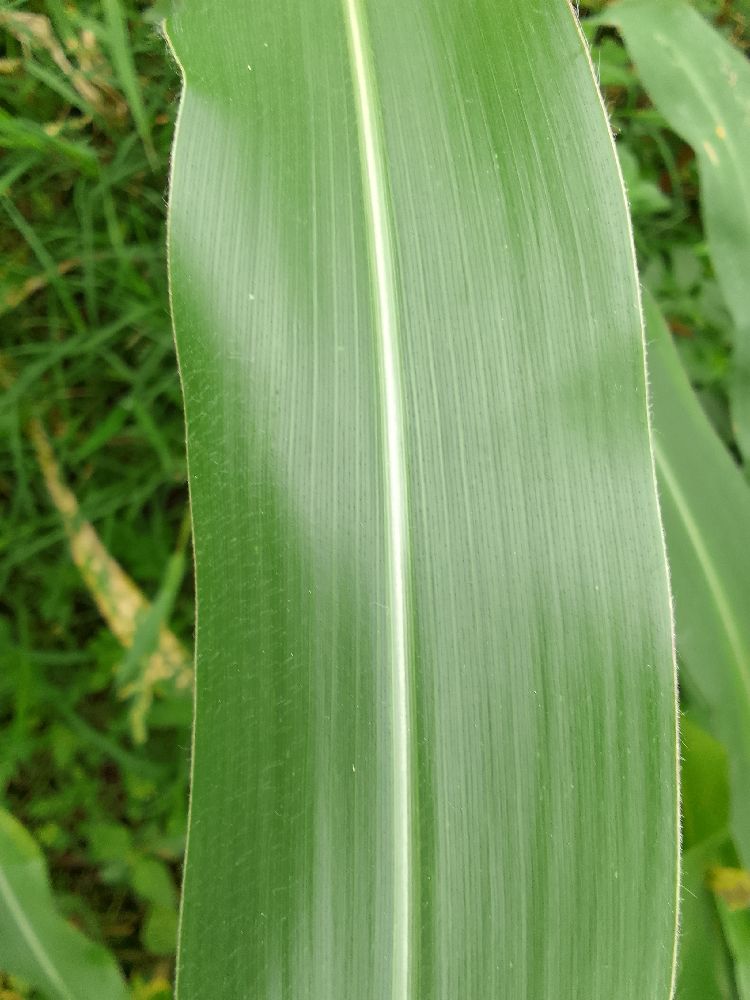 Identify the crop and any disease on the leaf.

maize, healthy
